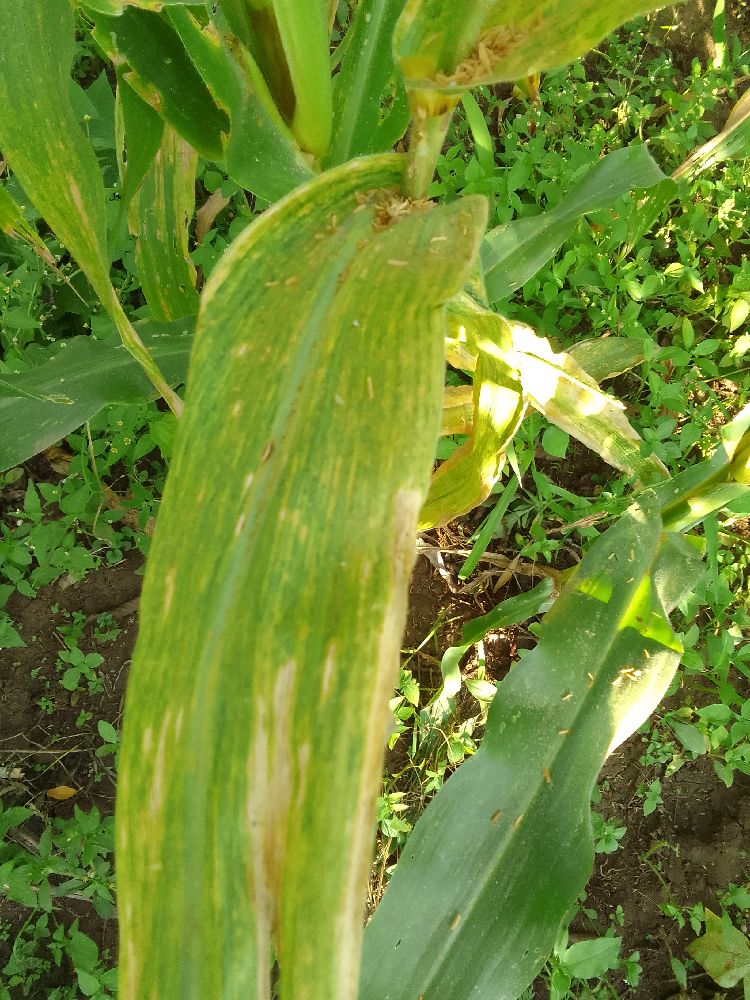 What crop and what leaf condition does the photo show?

maize, maize lethal necrosis
